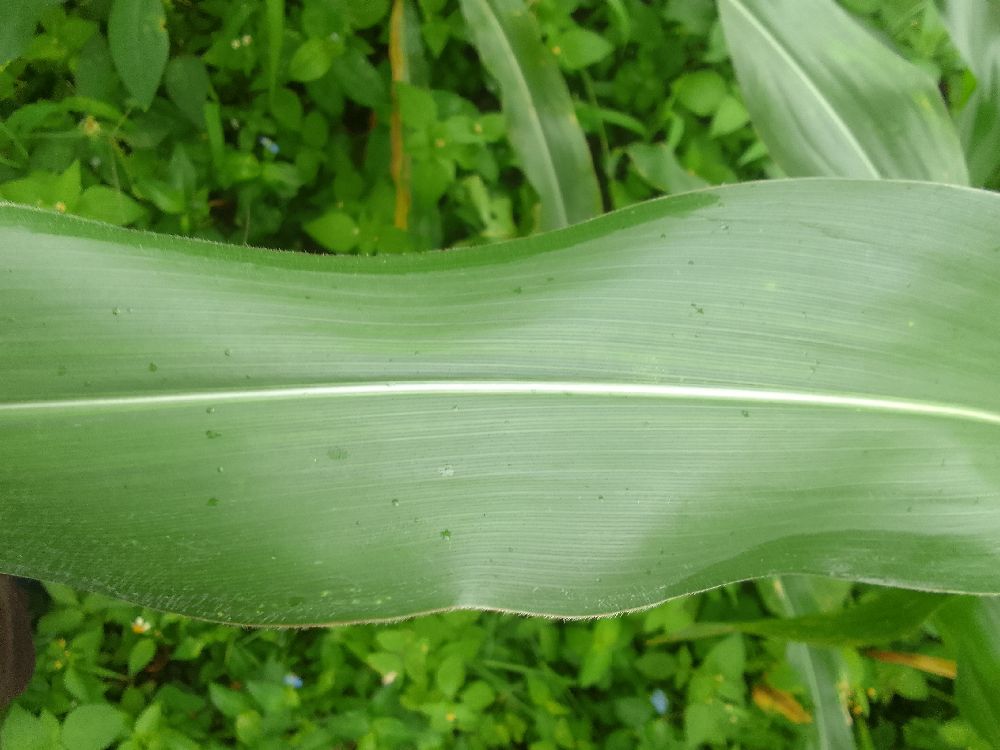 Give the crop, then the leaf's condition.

maize, healthy
